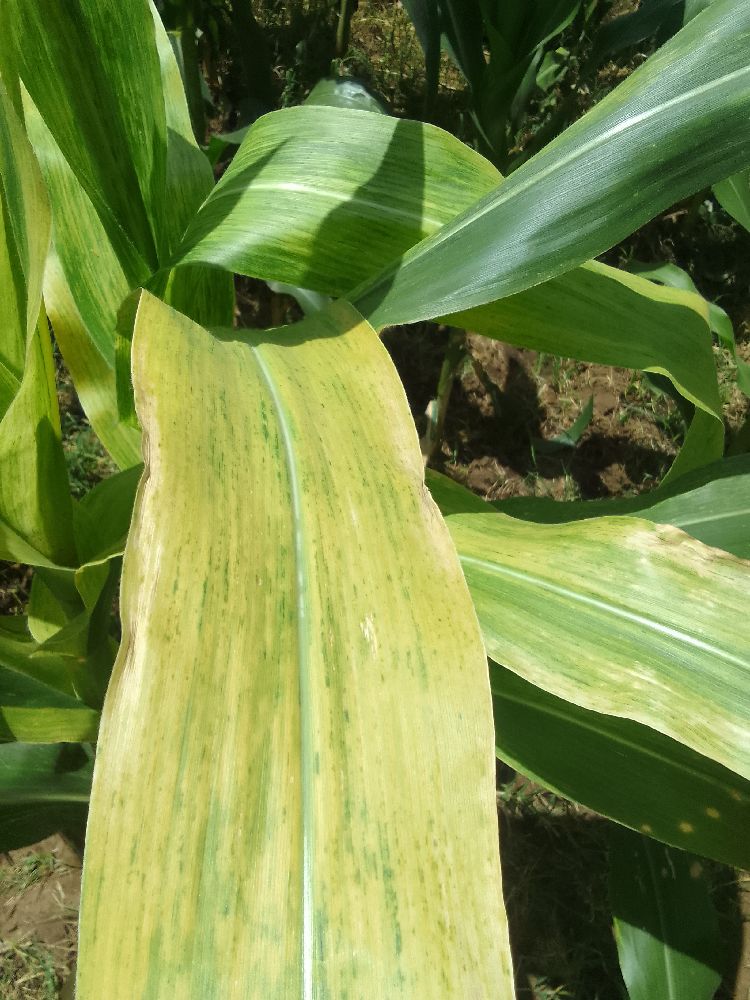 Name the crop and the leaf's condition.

maize, maize lethal necrosis
